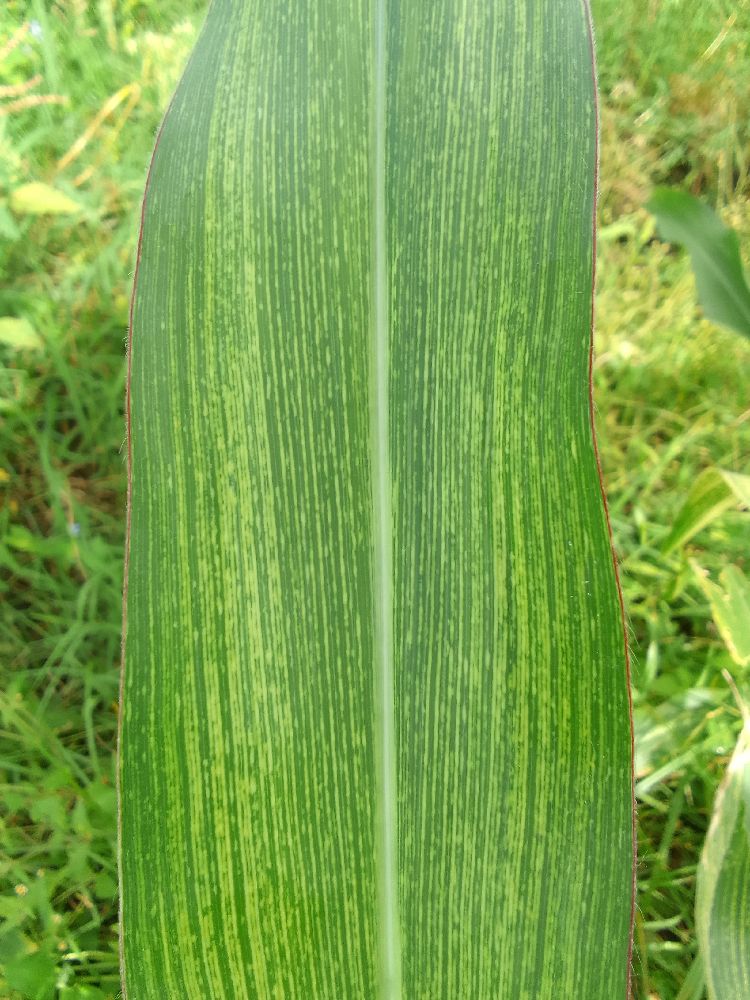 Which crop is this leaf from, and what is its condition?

maize, maize streak virus
